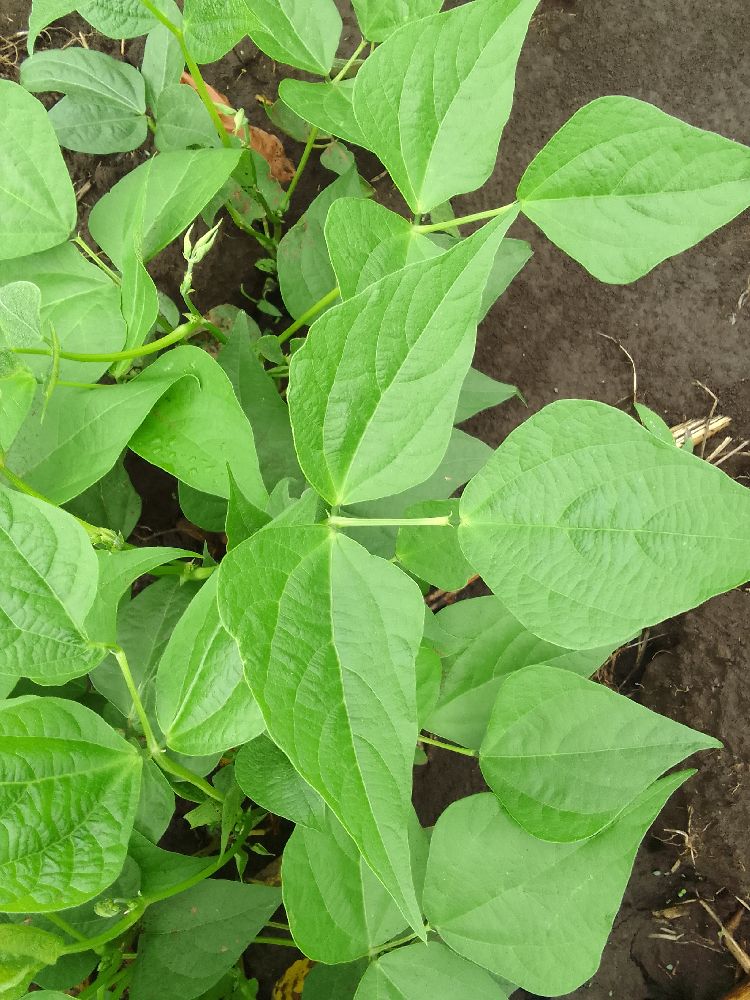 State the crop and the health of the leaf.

common bean, healthy
